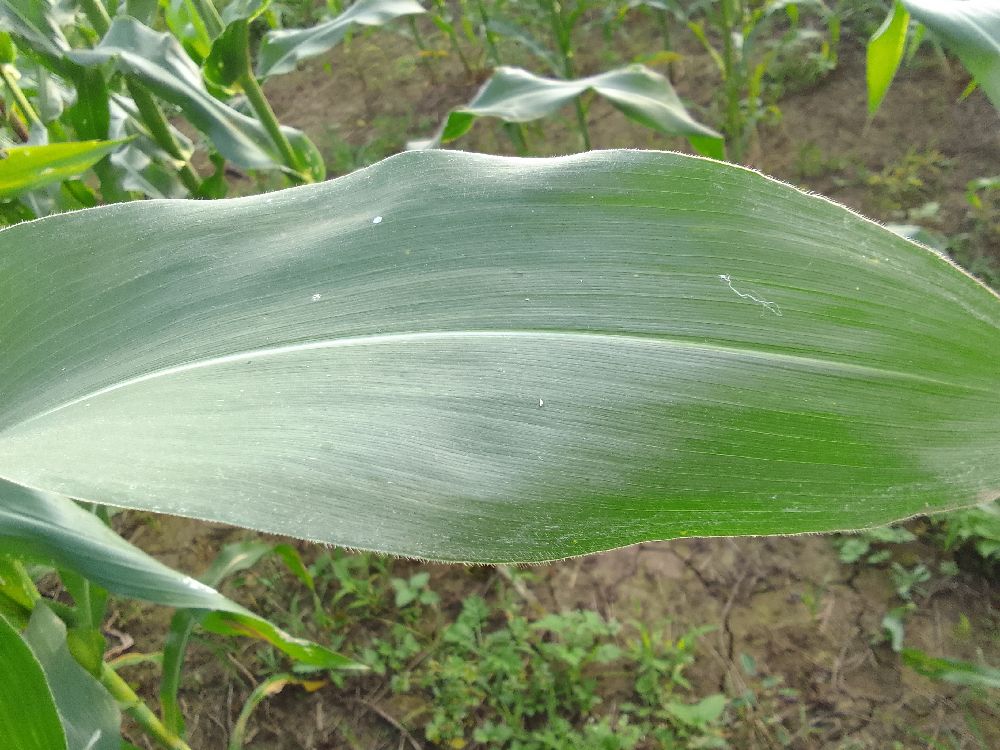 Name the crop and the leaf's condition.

maize, healthy
